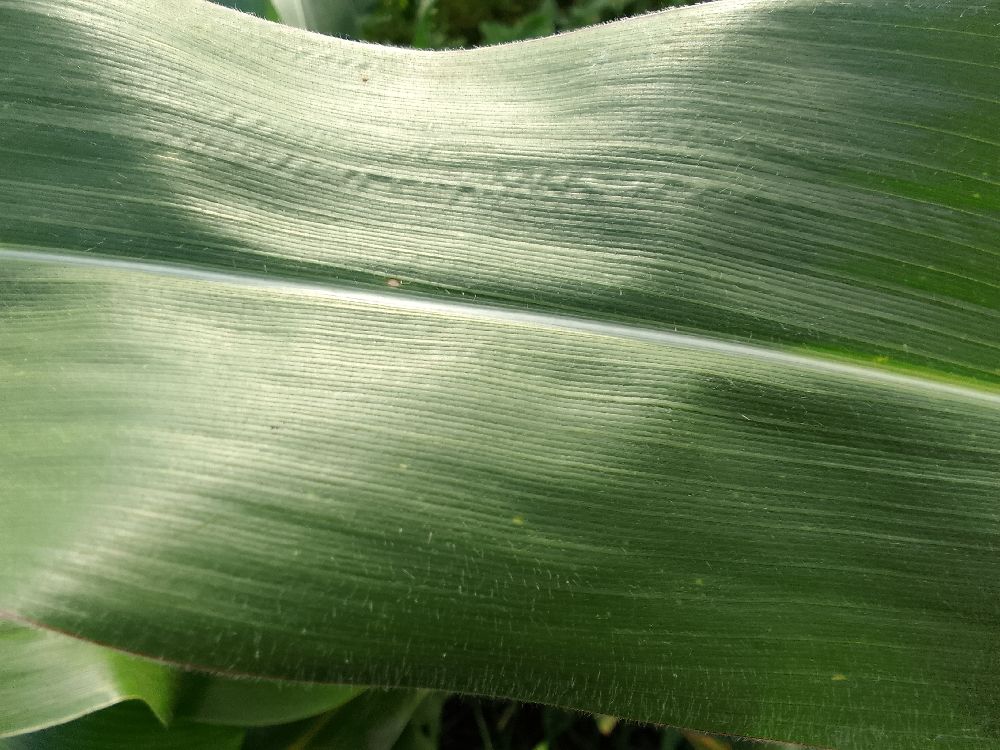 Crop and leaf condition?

maize, healthy
